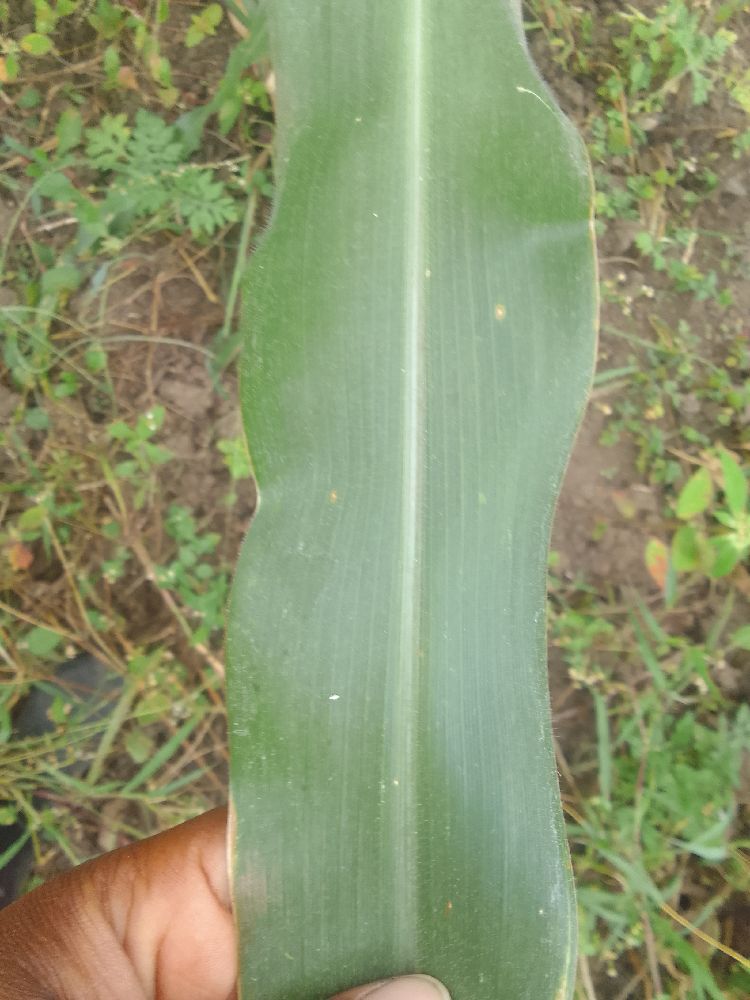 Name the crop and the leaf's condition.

maize, healthy
